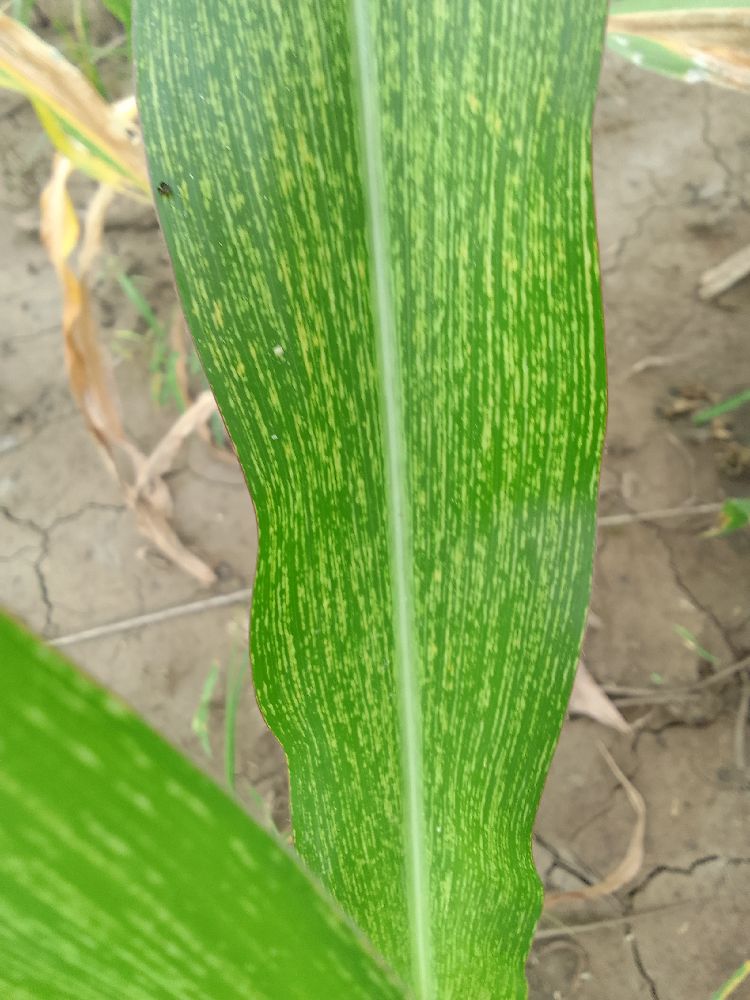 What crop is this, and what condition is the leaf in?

maize, maize streak virus
